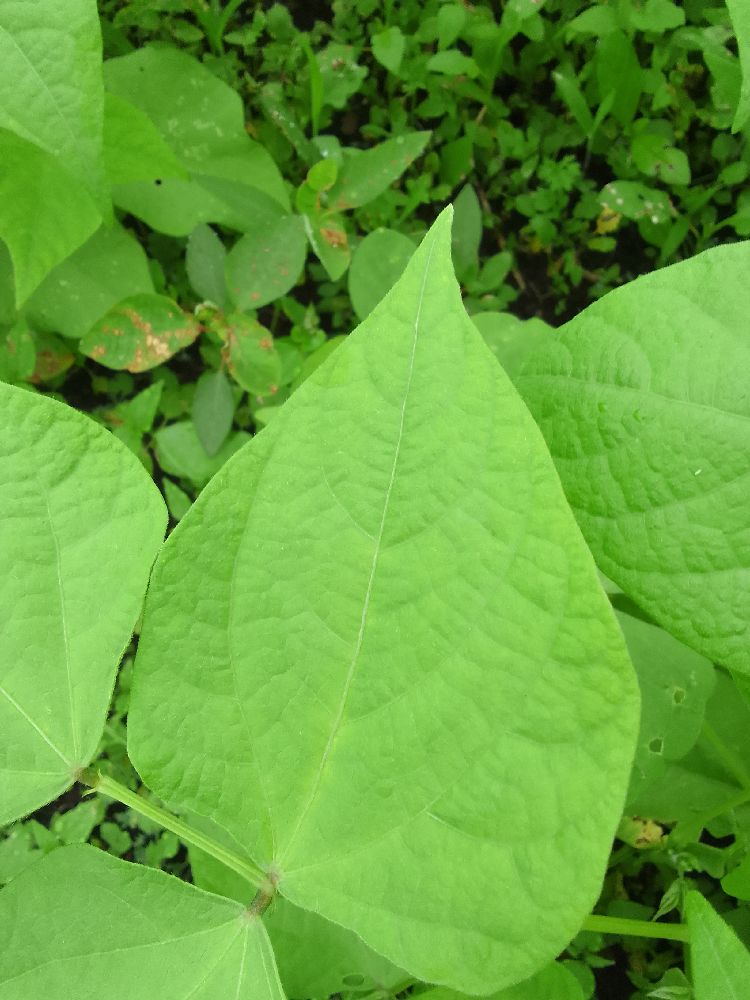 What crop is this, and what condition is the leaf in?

common bean, healthy
